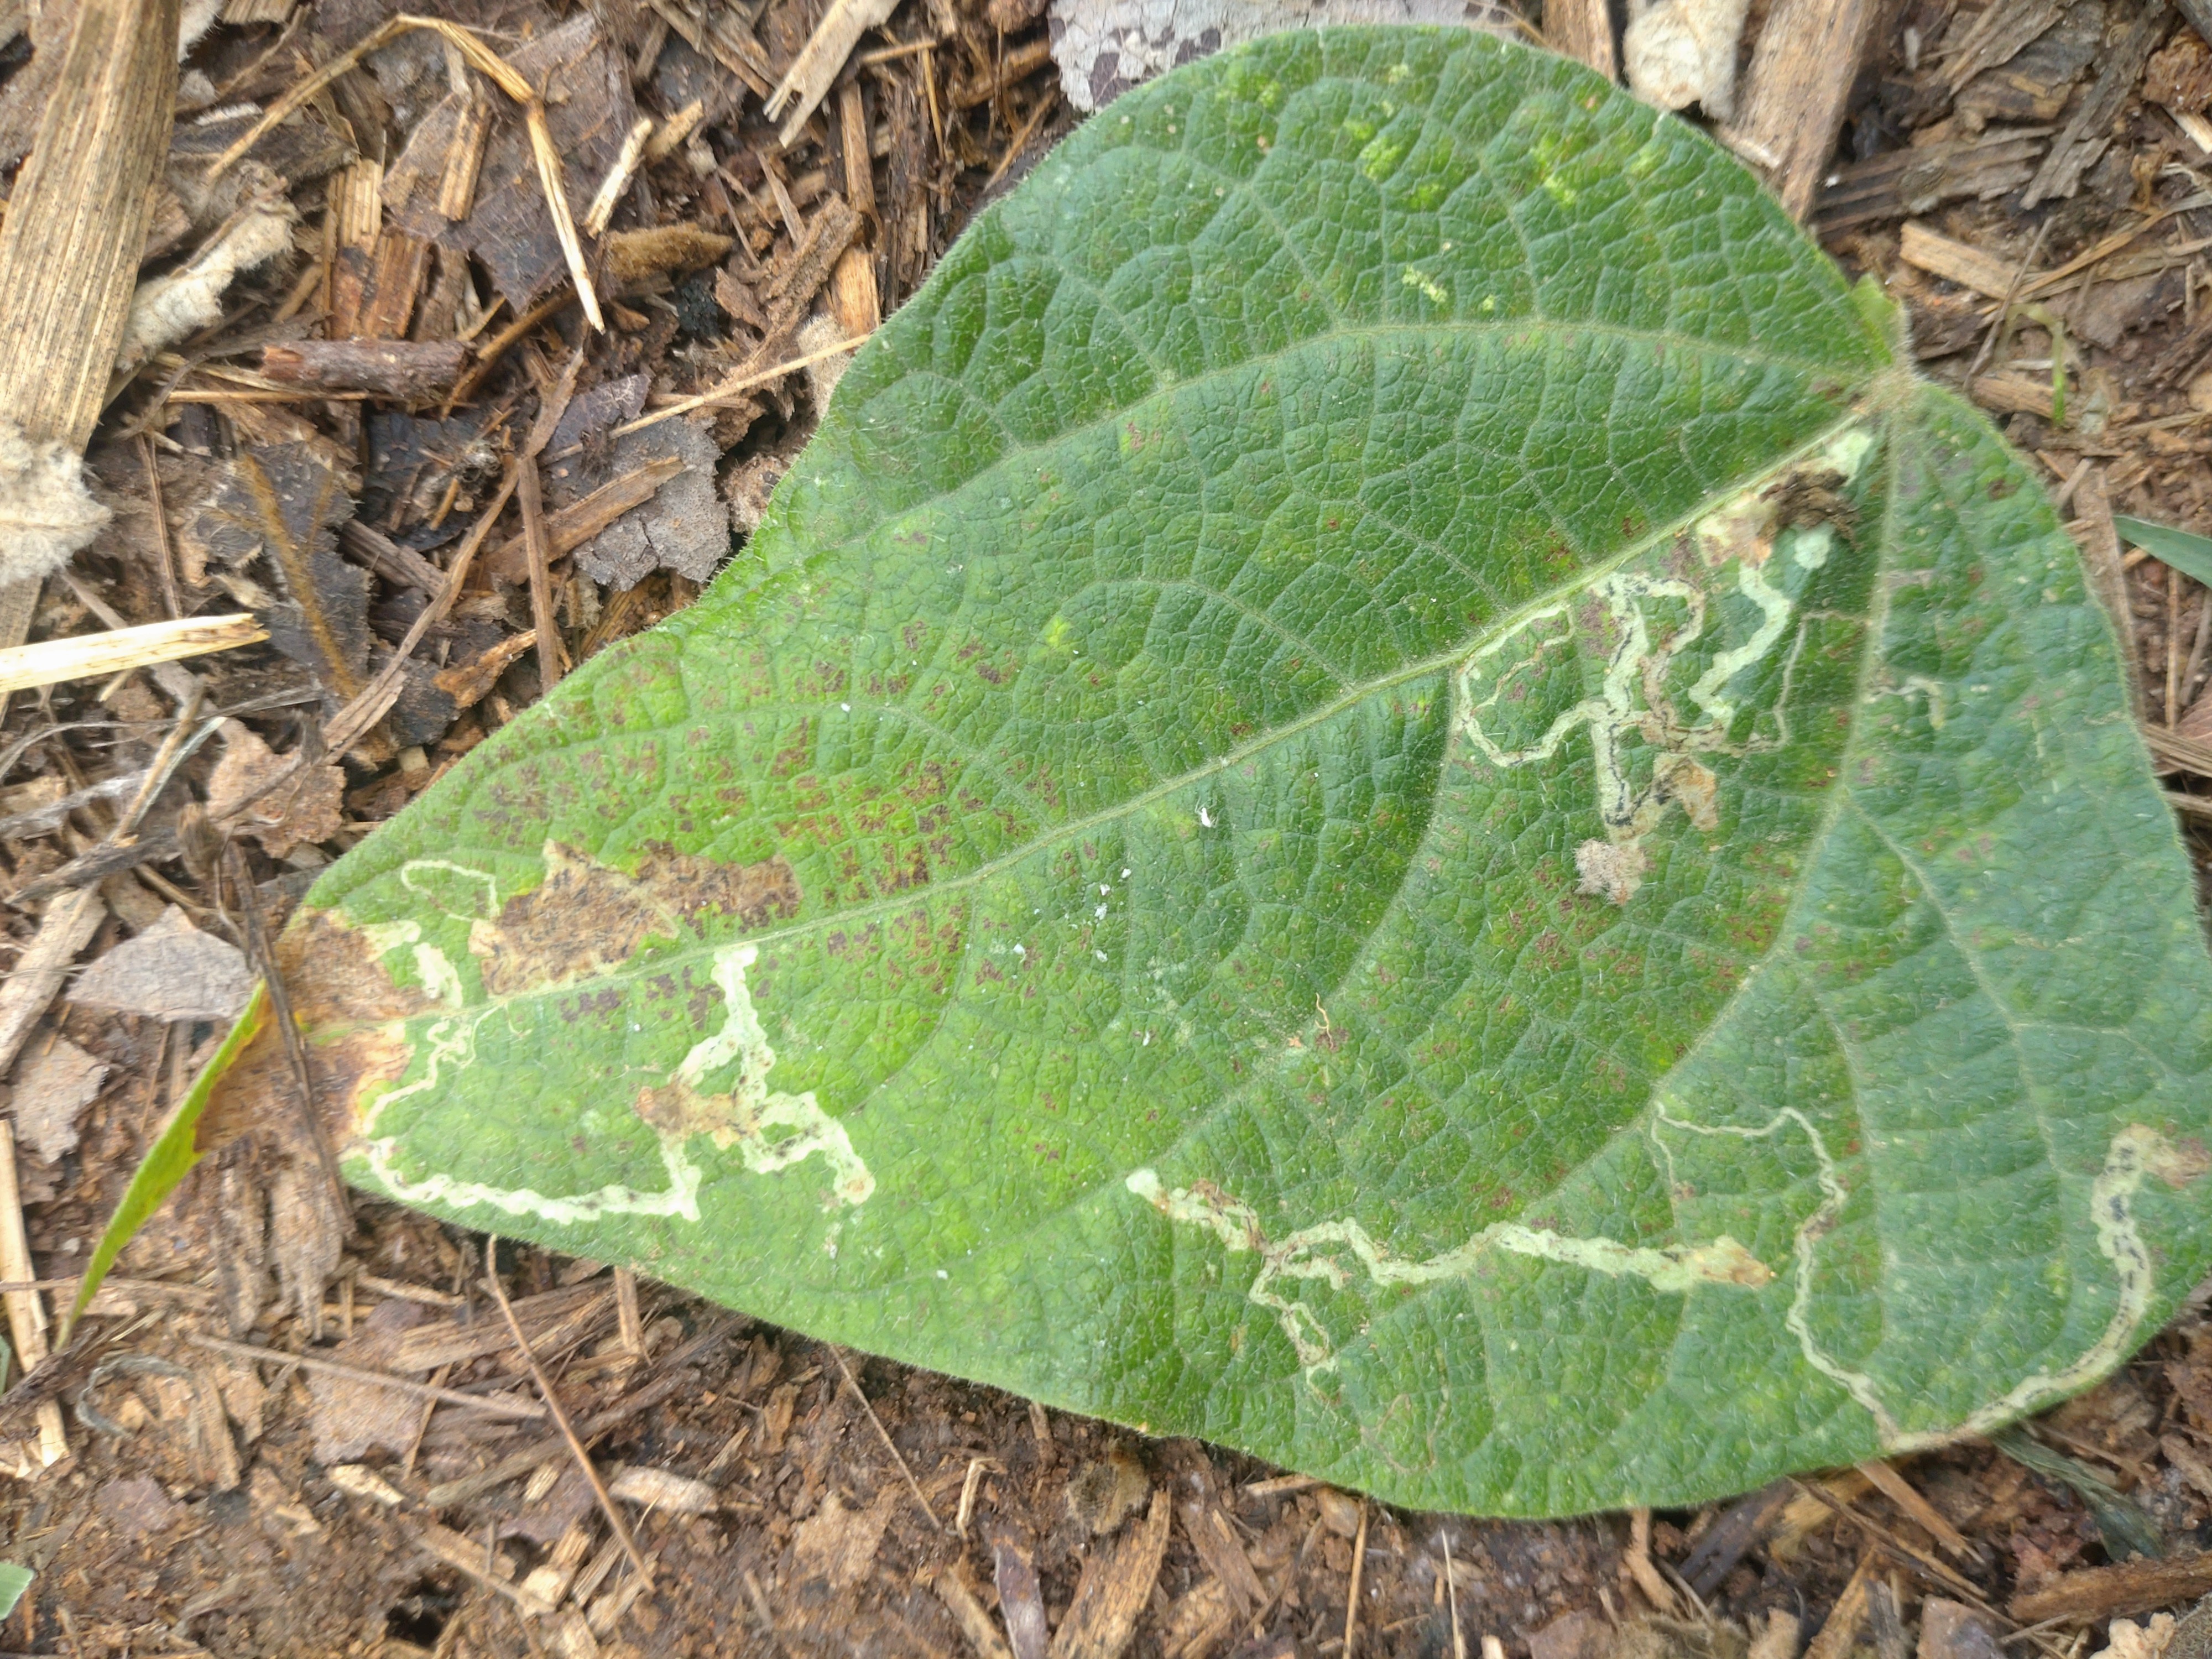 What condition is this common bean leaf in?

anthracnose
